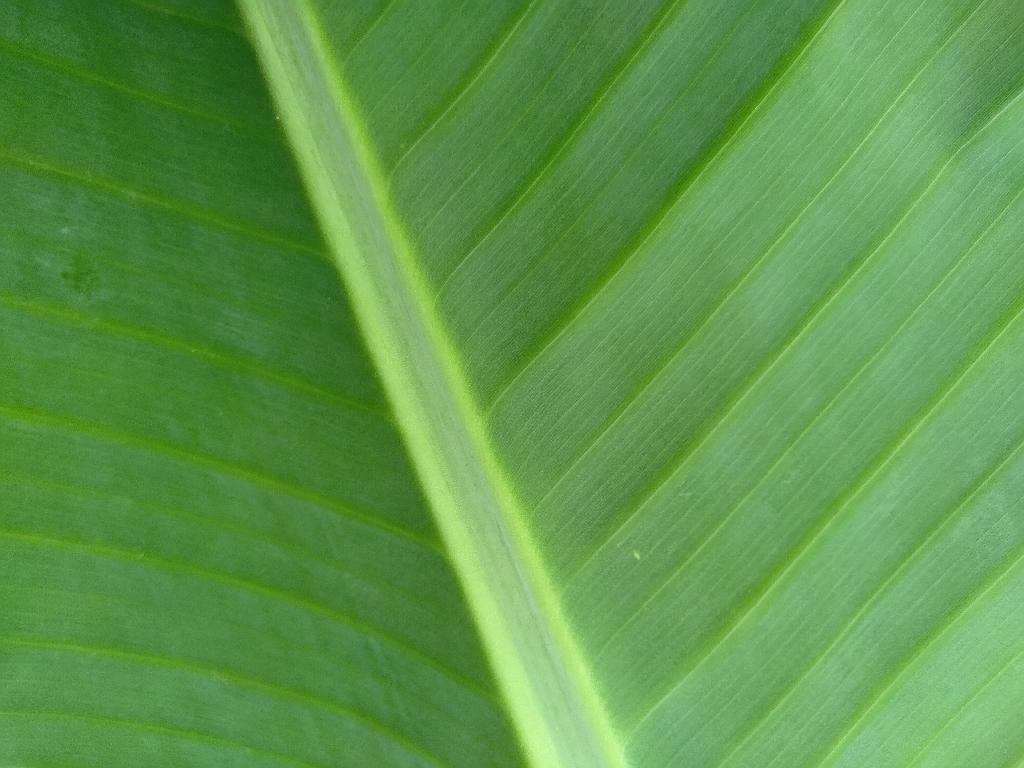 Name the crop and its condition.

banana, healthy
